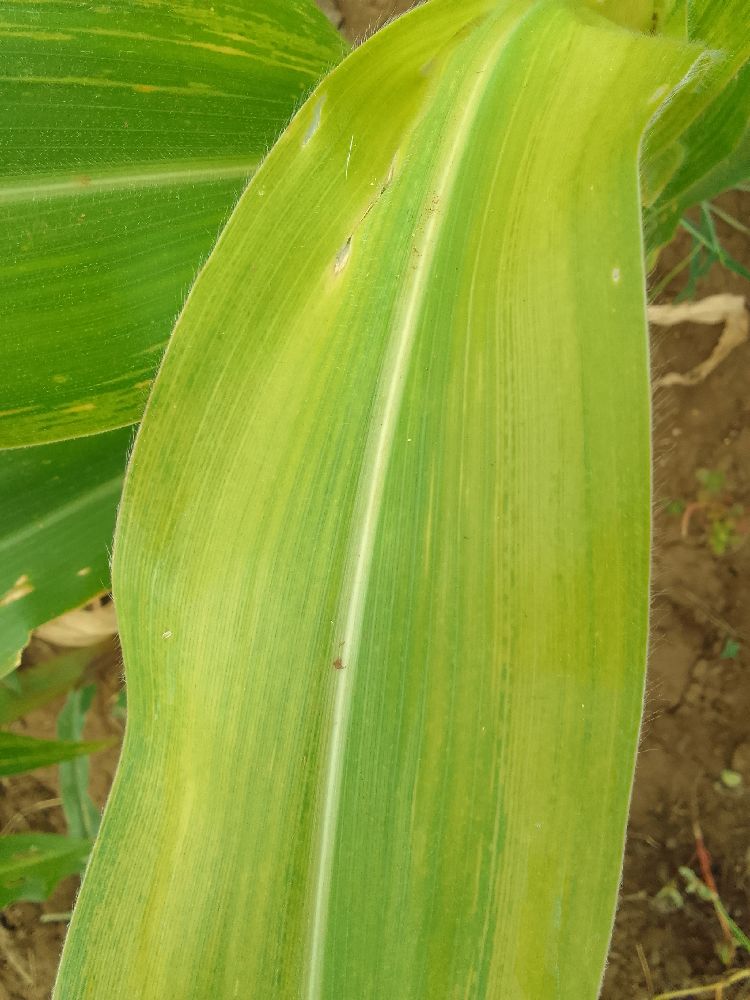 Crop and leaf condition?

maize, maize lethal necrosis
